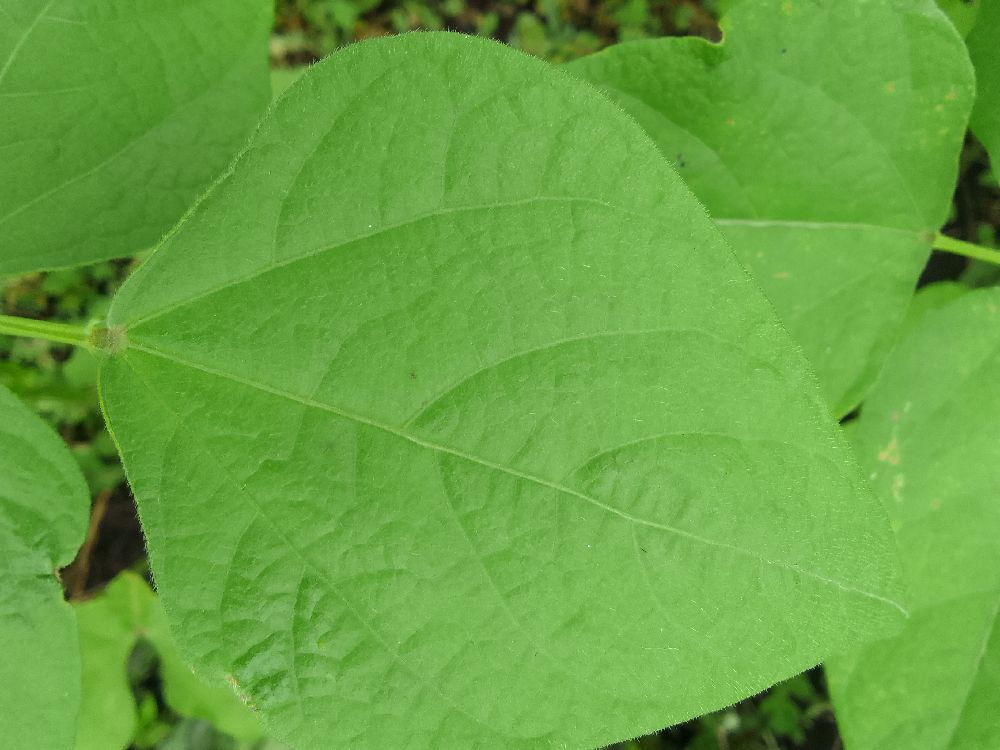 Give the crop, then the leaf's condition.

common bean, healthy
